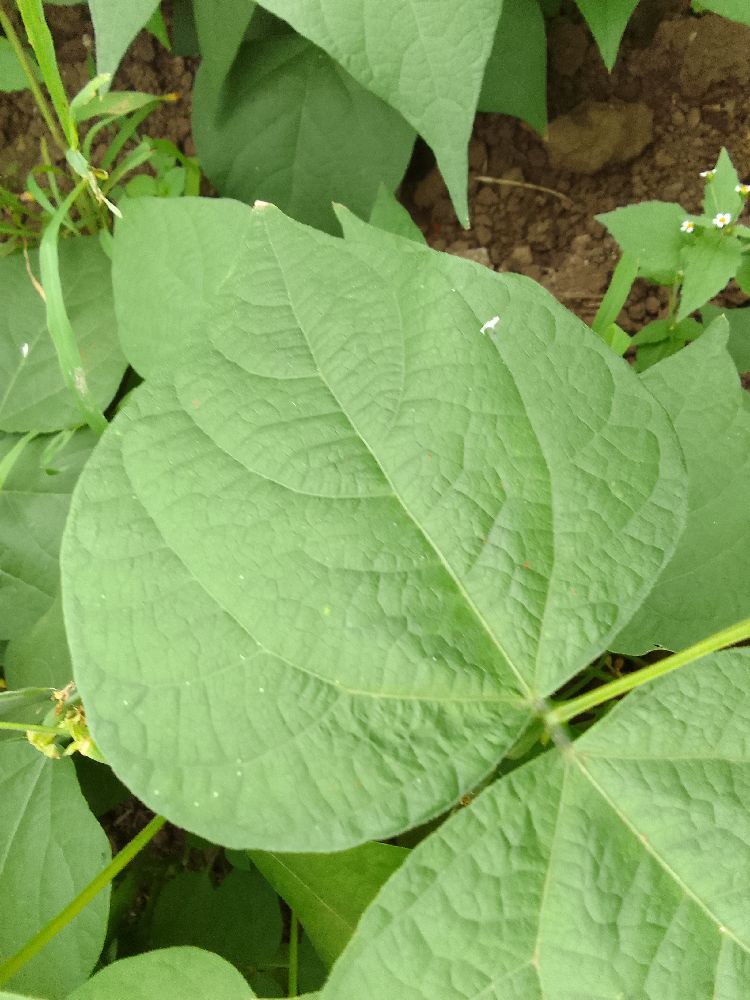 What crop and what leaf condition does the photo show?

common bean, healthy
